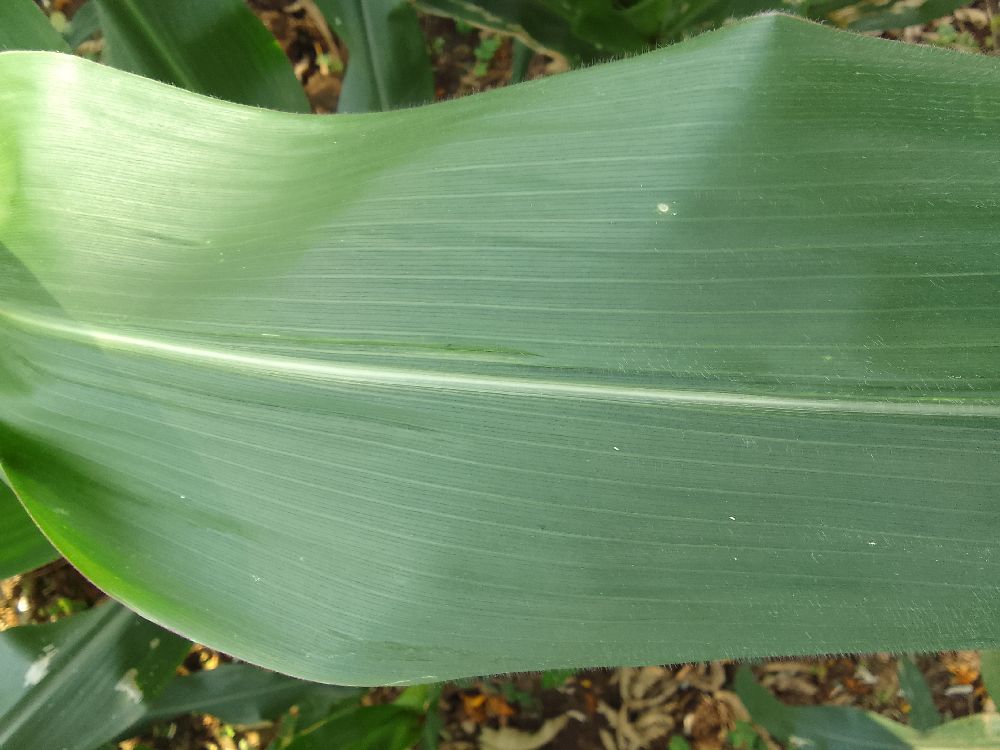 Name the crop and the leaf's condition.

maize, healthy
